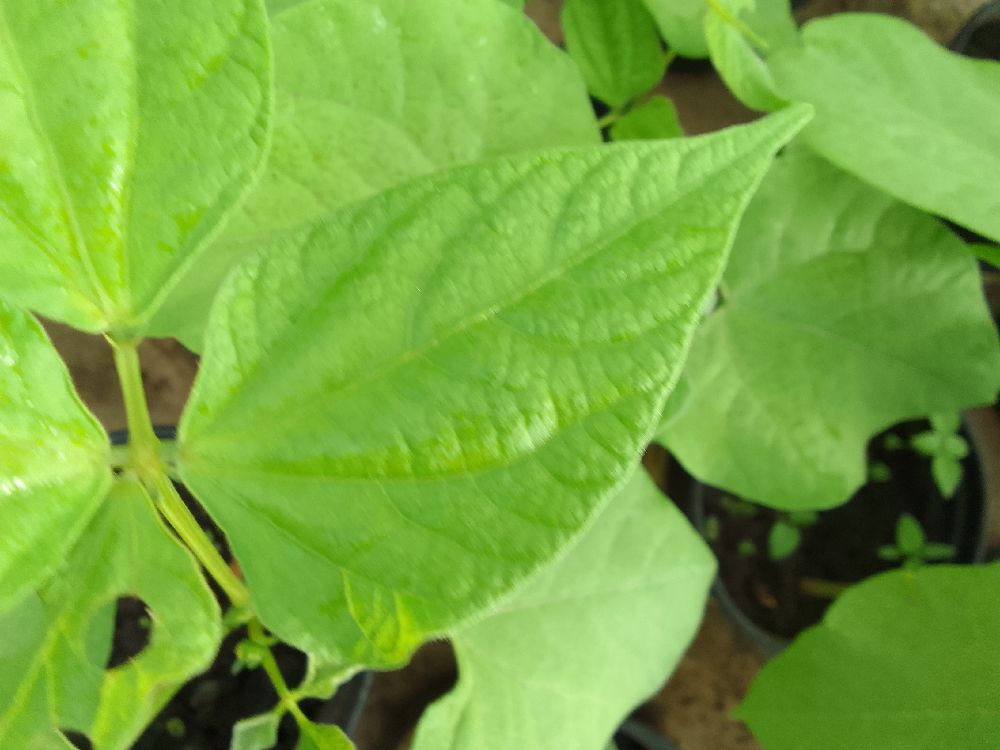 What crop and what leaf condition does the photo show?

common bean, healthy
